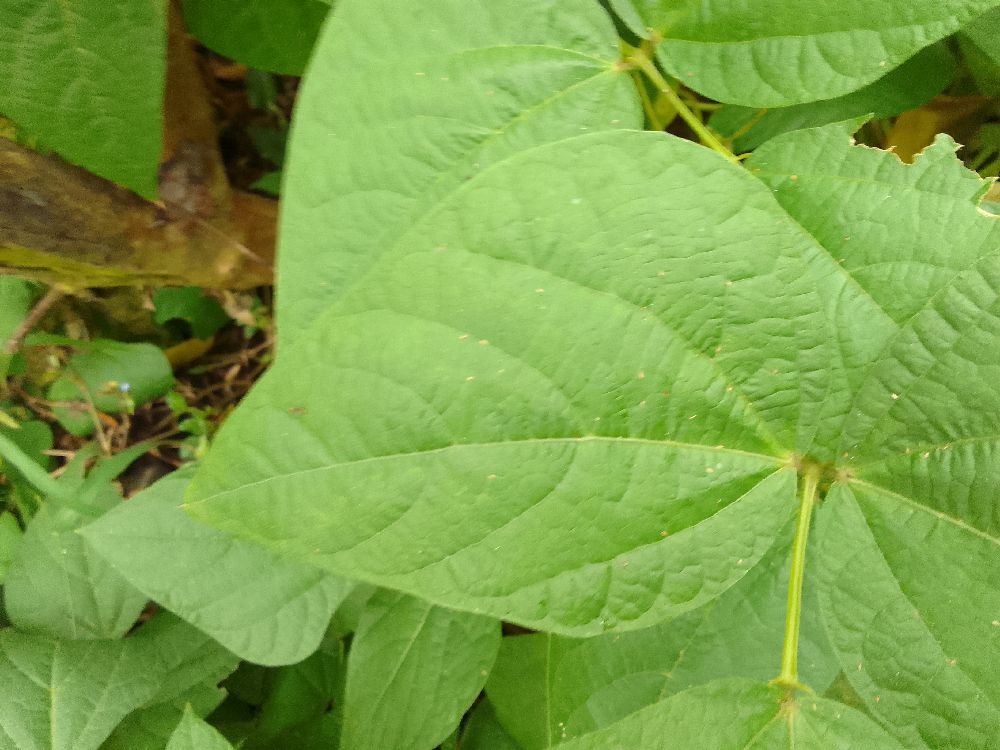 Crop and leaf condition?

common bean, healthy
